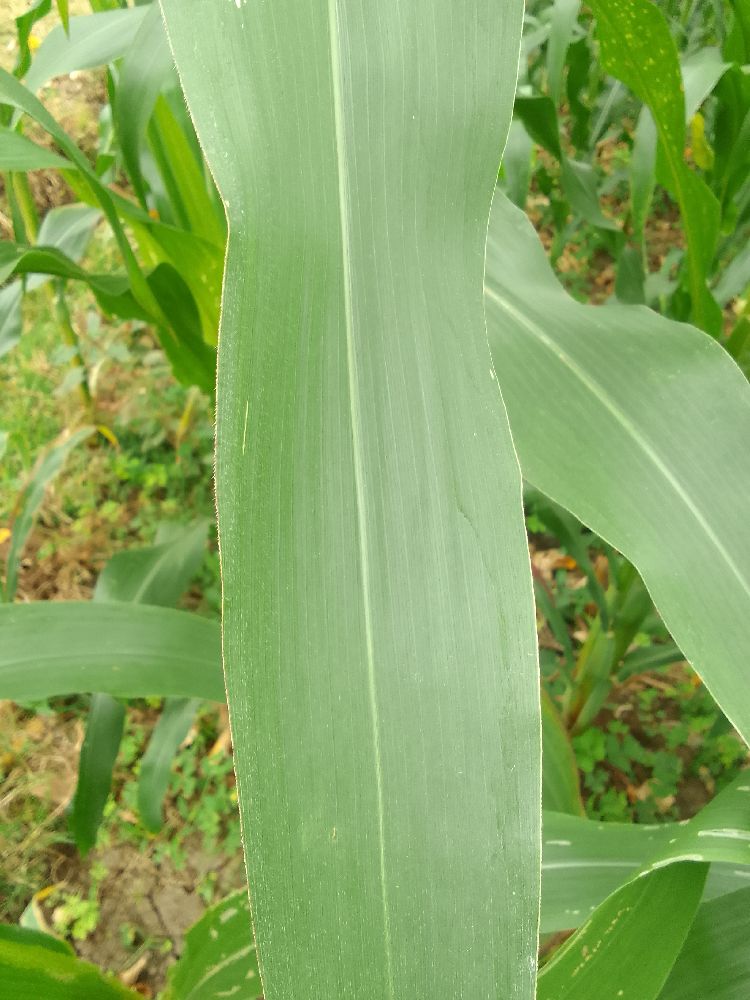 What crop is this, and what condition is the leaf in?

maize, healthy
